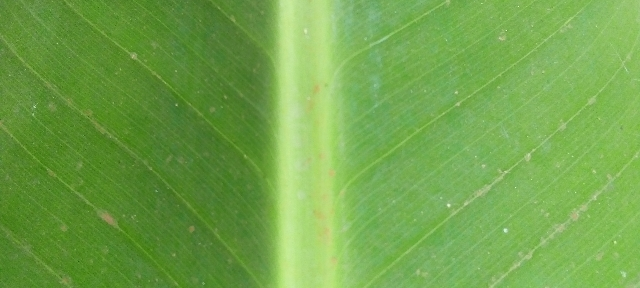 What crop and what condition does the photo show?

banana, healthy
